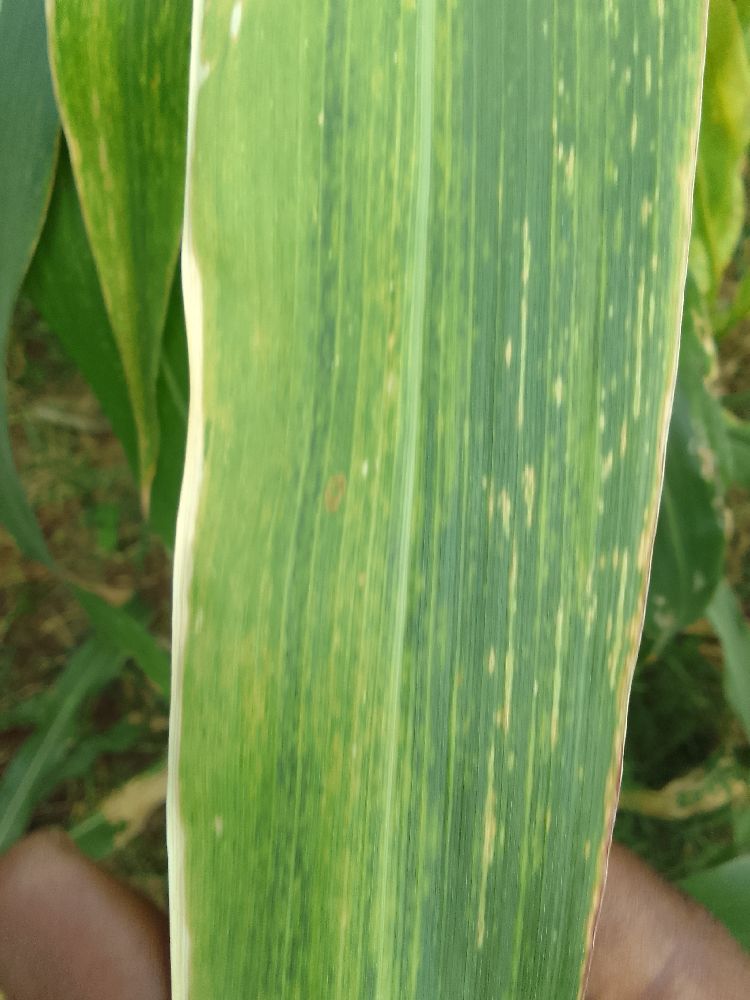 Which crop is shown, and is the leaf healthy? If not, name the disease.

maize, maize lethal necrosis
